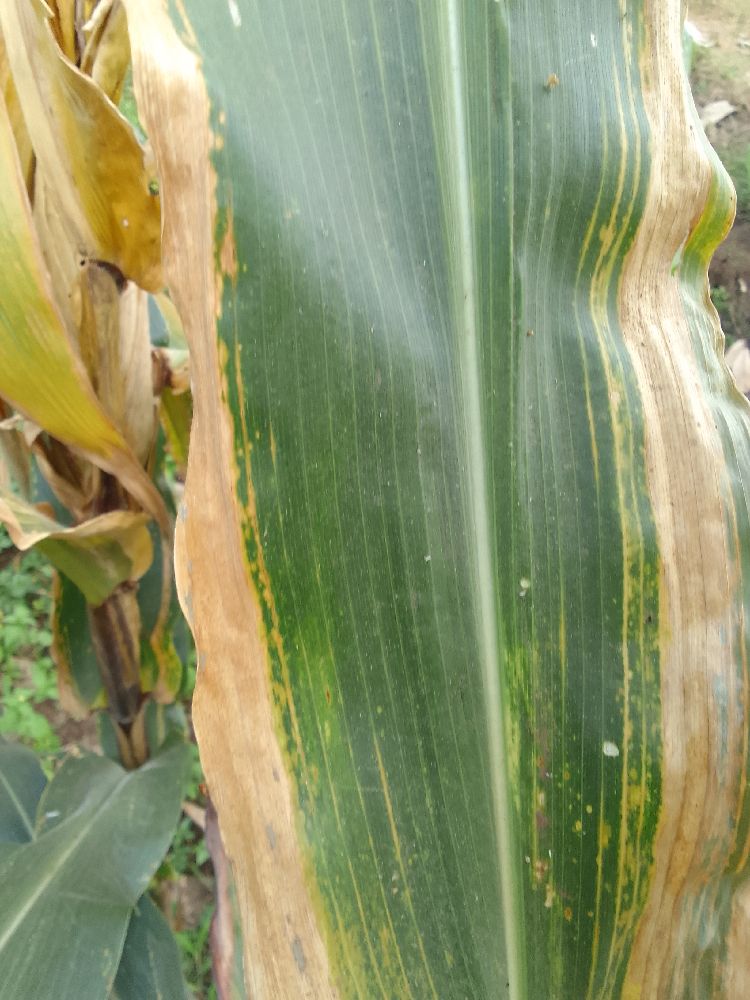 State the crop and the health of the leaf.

maize, maize lethal necrosis
